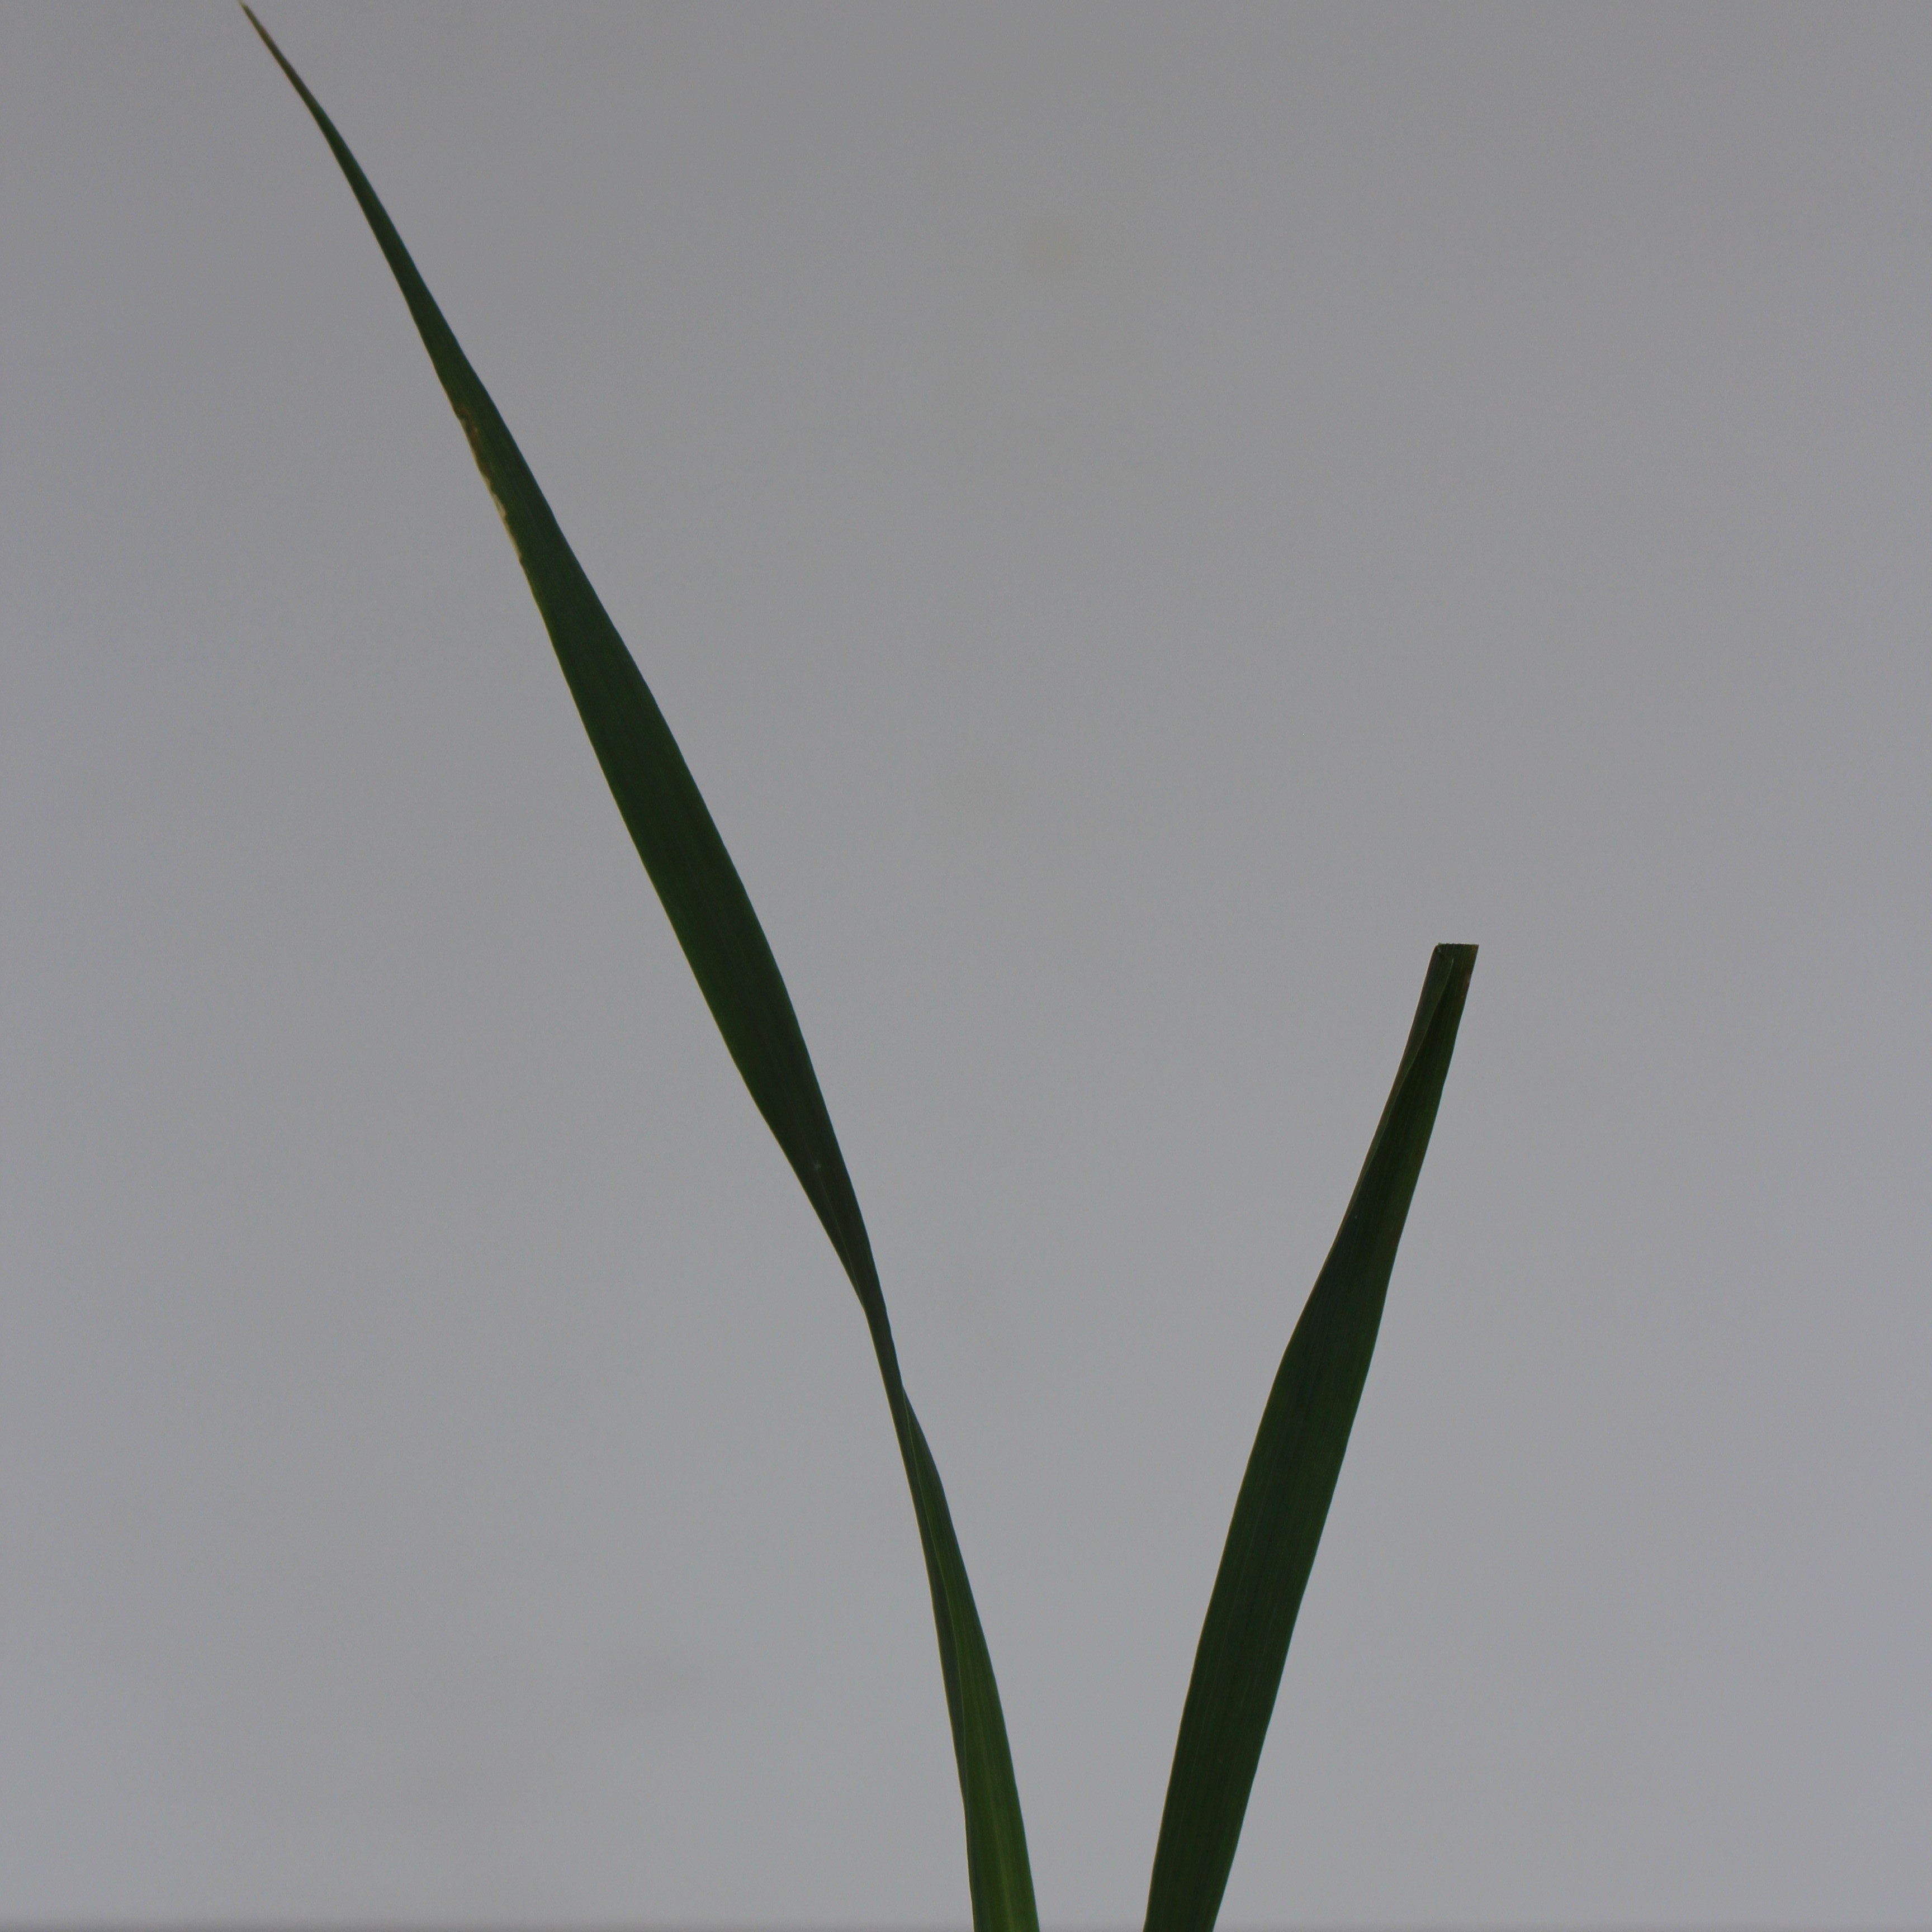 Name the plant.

Avena sterilis
